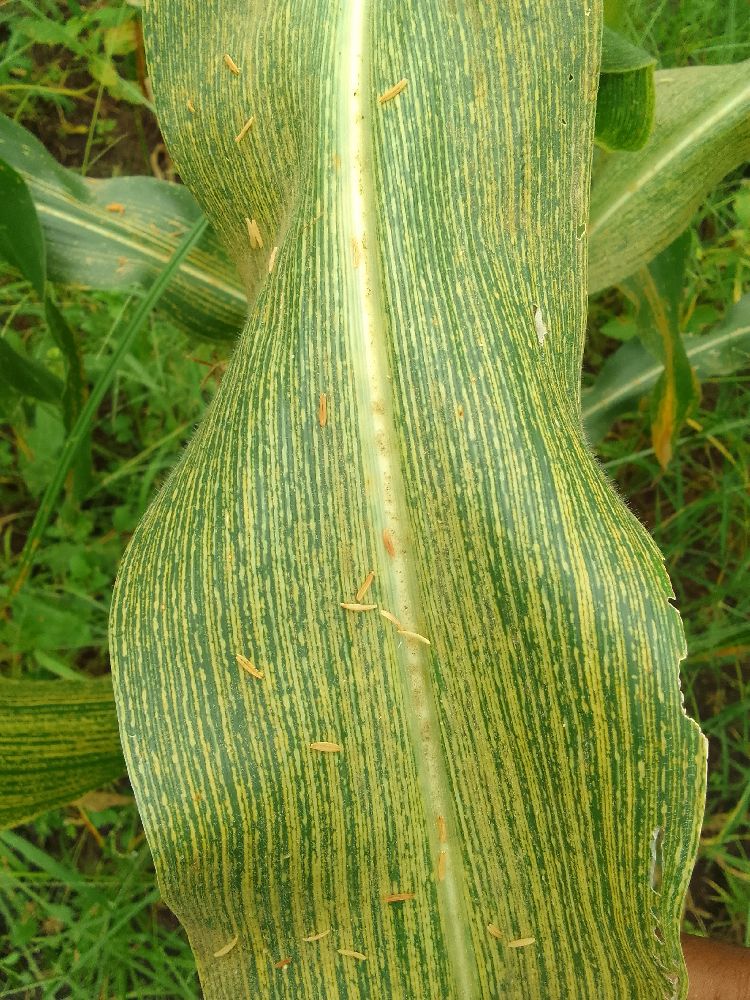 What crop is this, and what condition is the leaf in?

maize, maize streak virus
